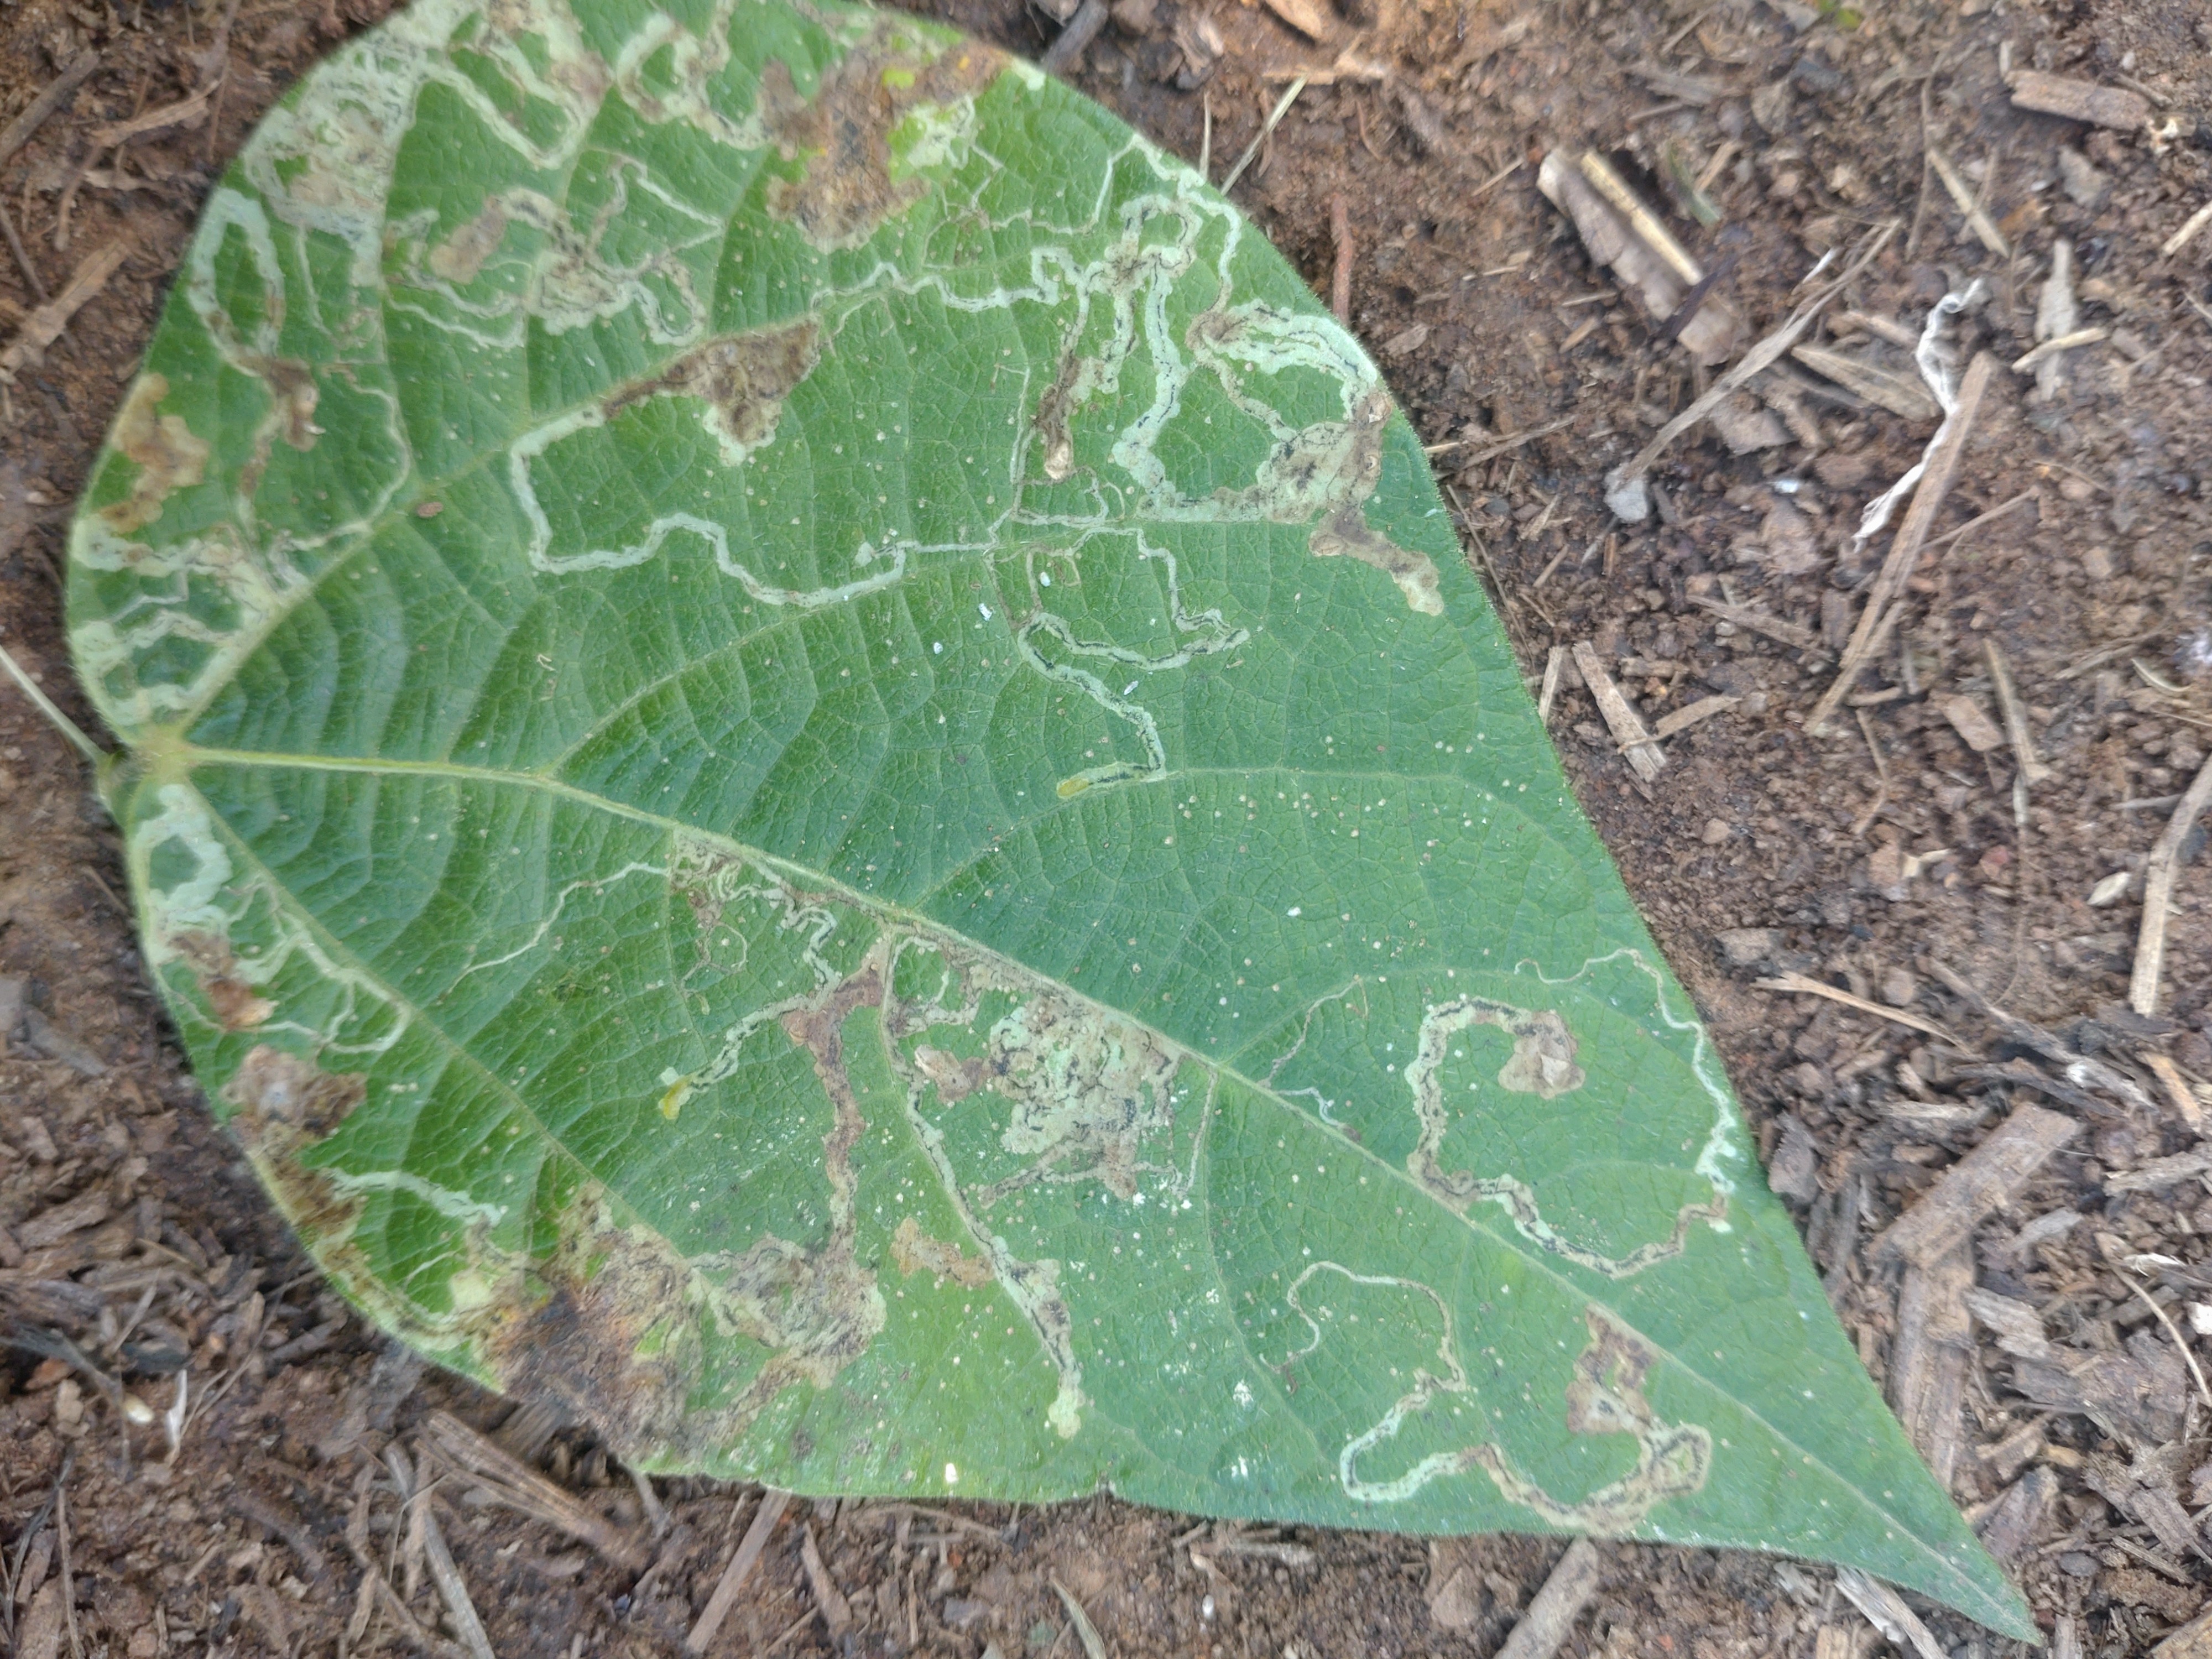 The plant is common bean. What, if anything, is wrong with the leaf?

anthracnose
